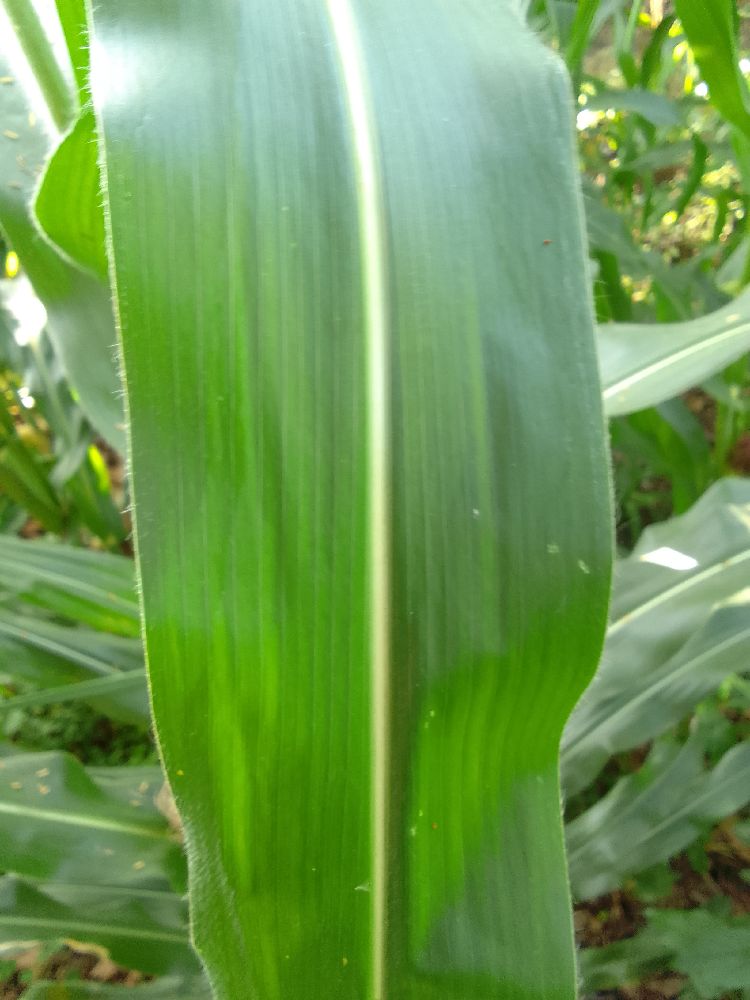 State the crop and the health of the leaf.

maize, healthy
